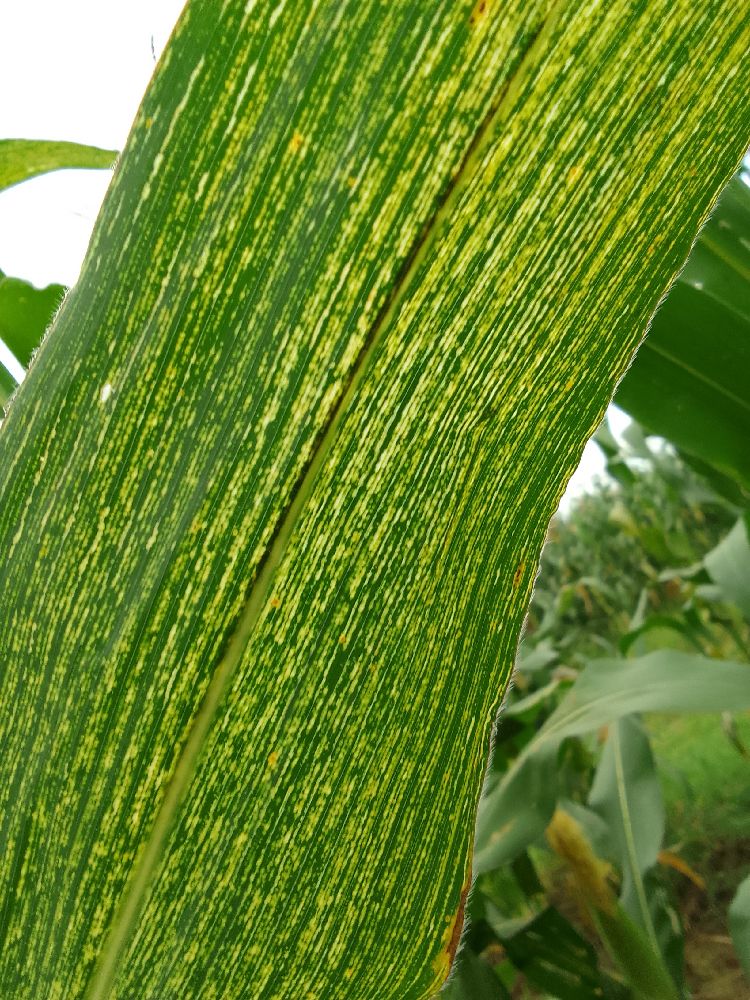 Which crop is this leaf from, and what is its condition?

maize, maize streak virus
